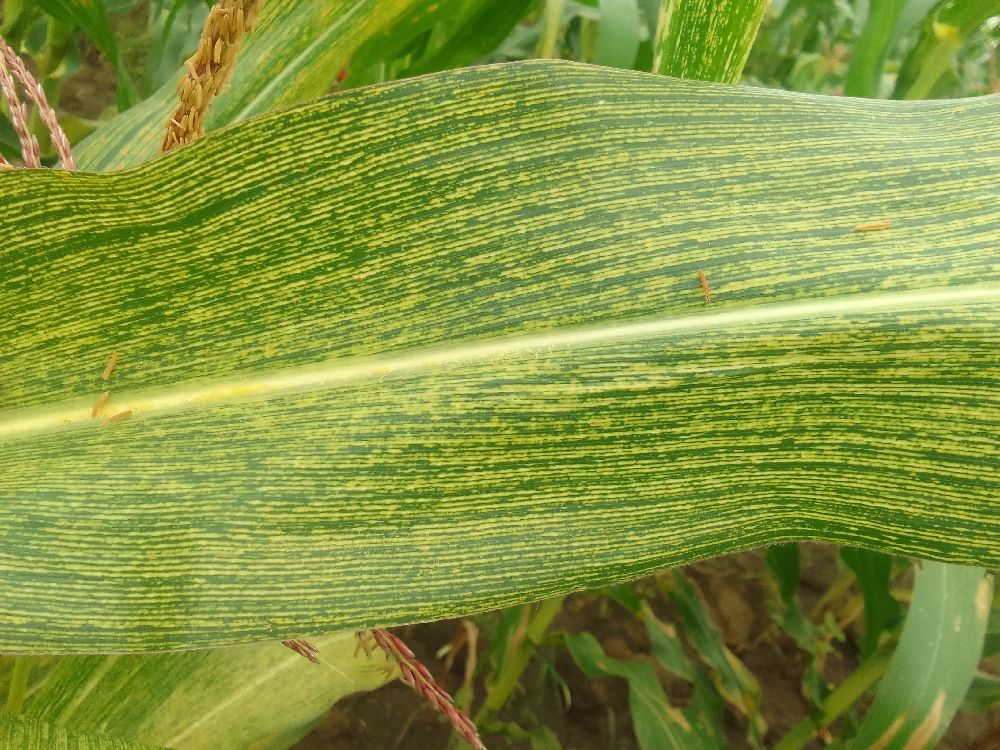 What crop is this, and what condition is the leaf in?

maize, maize streak virus
